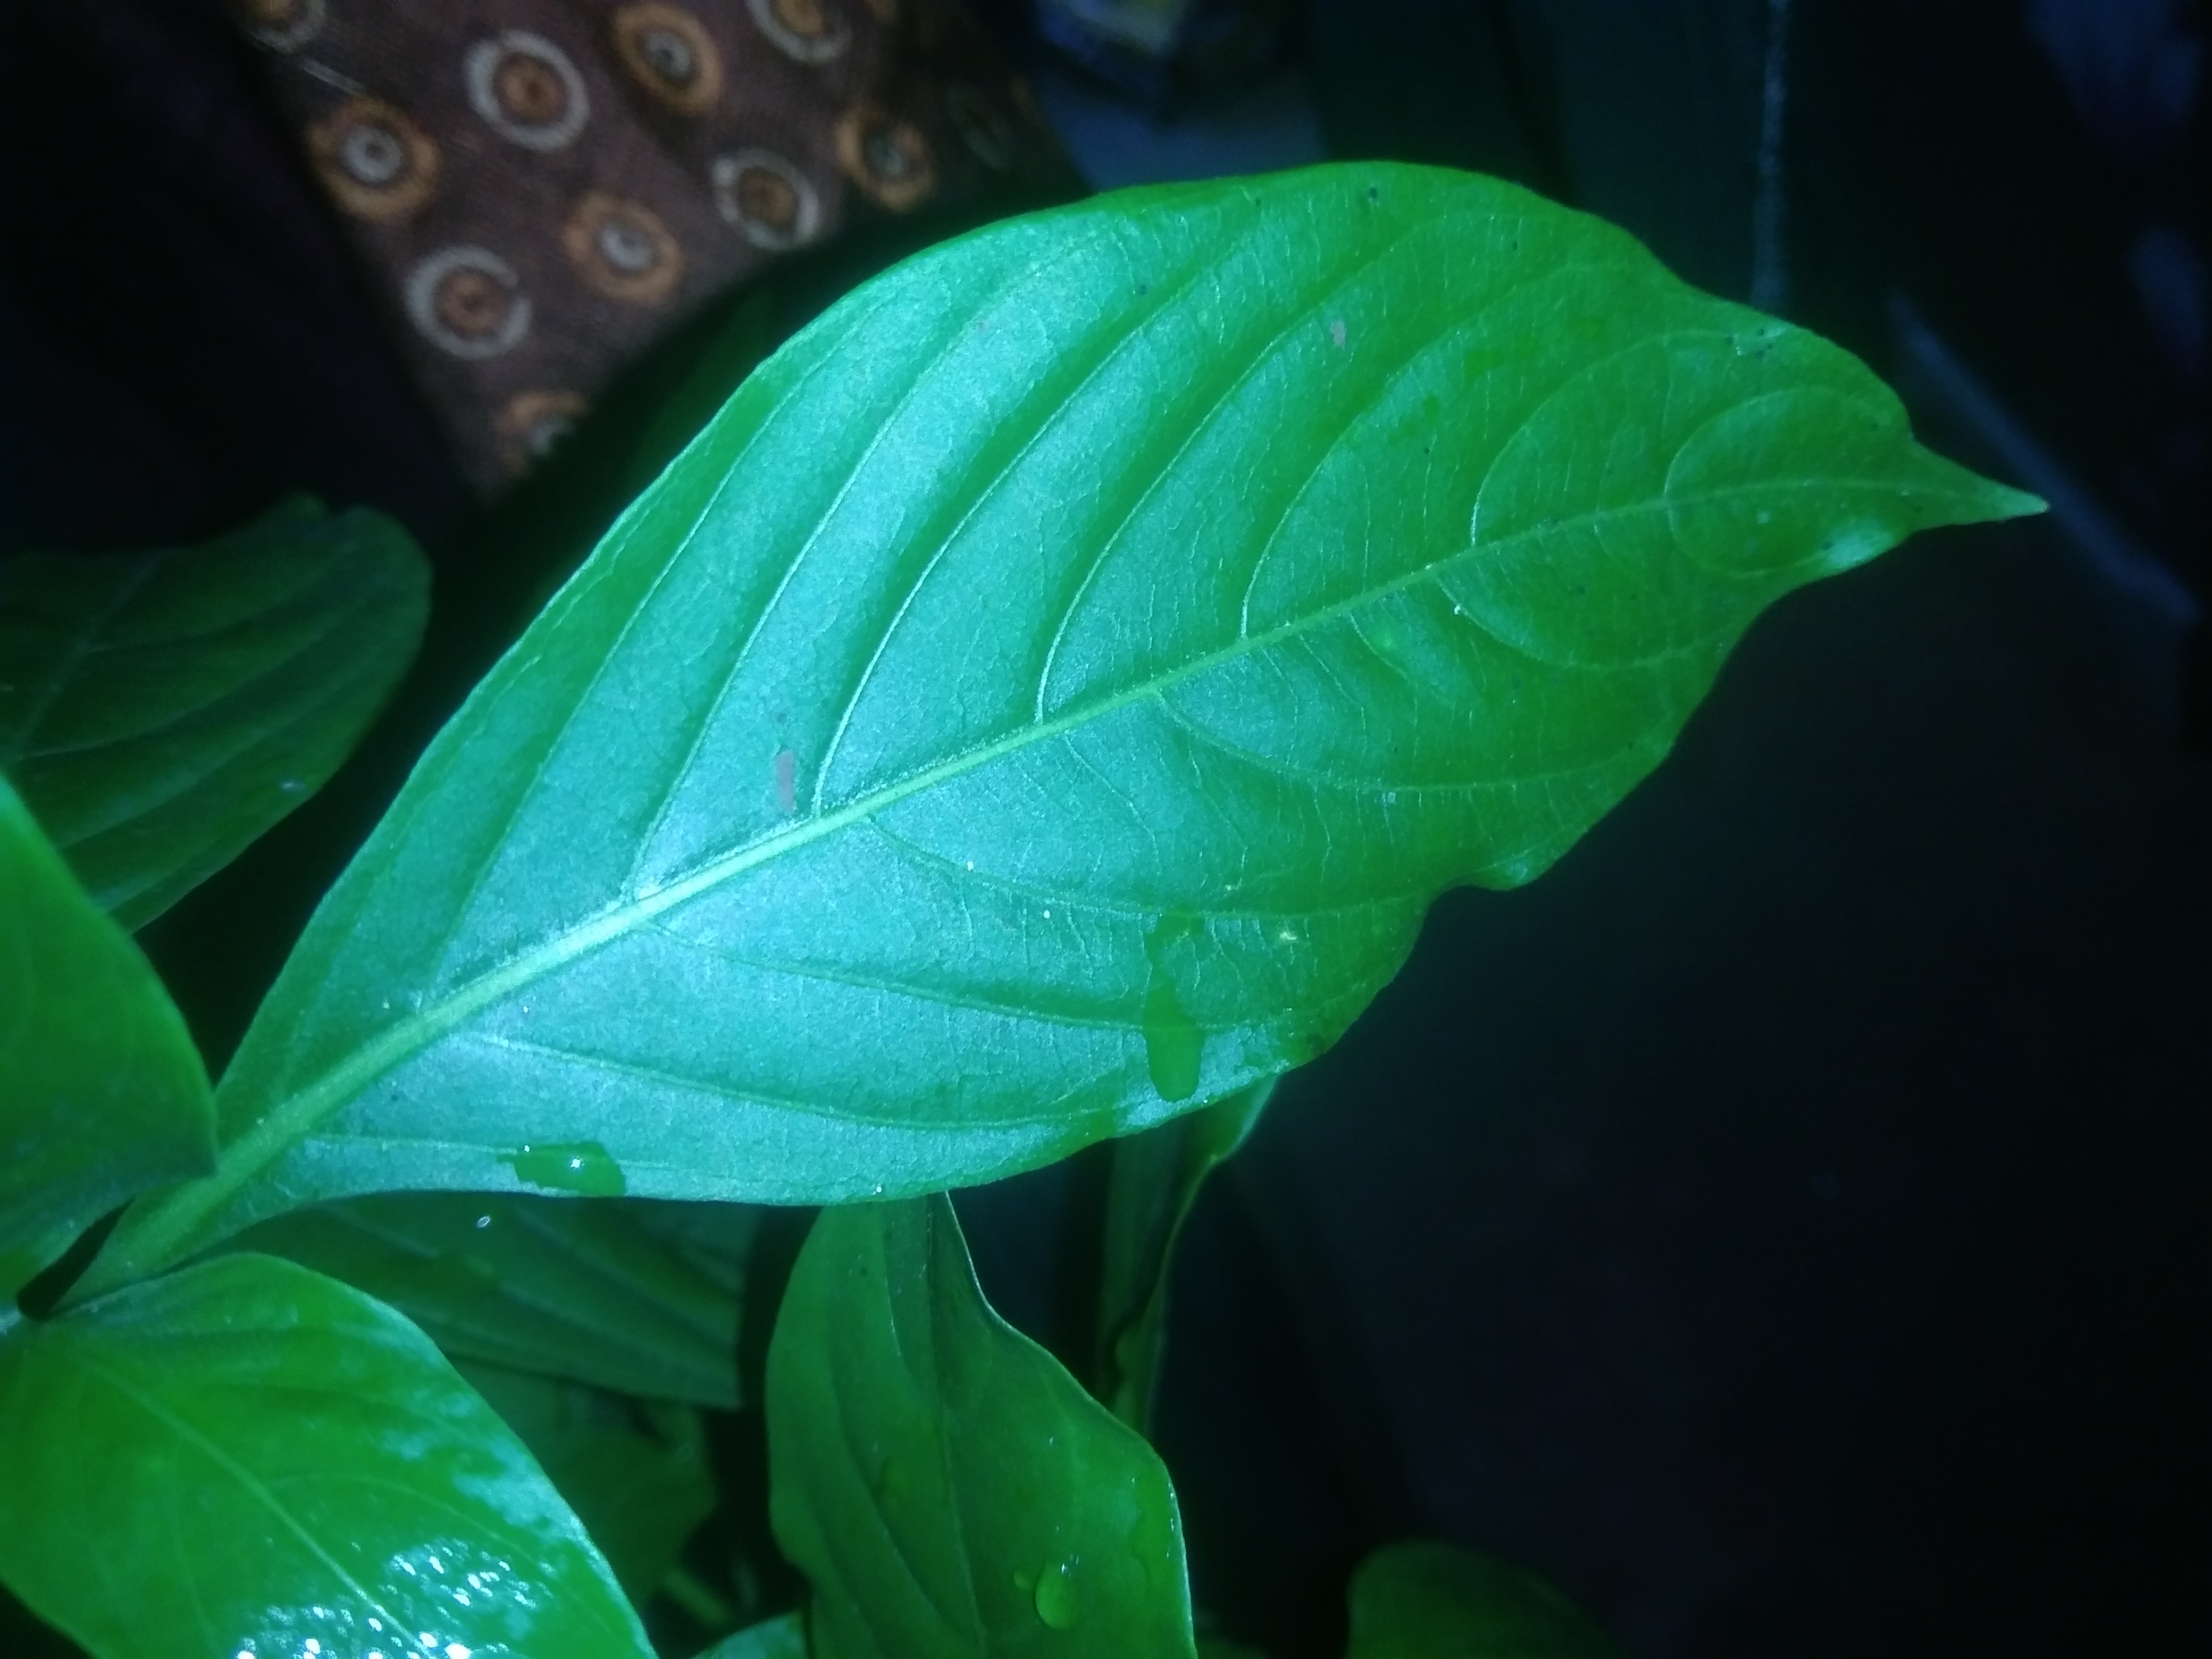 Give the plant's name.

vasaka
